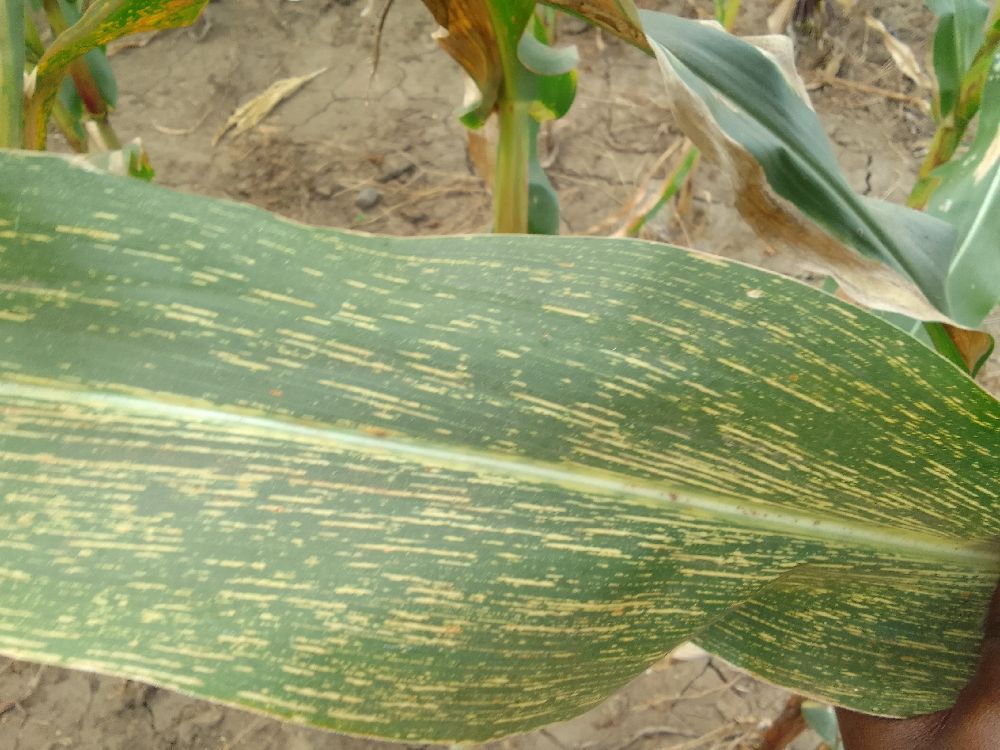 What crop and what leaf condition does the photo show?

maize, maize streak virus
